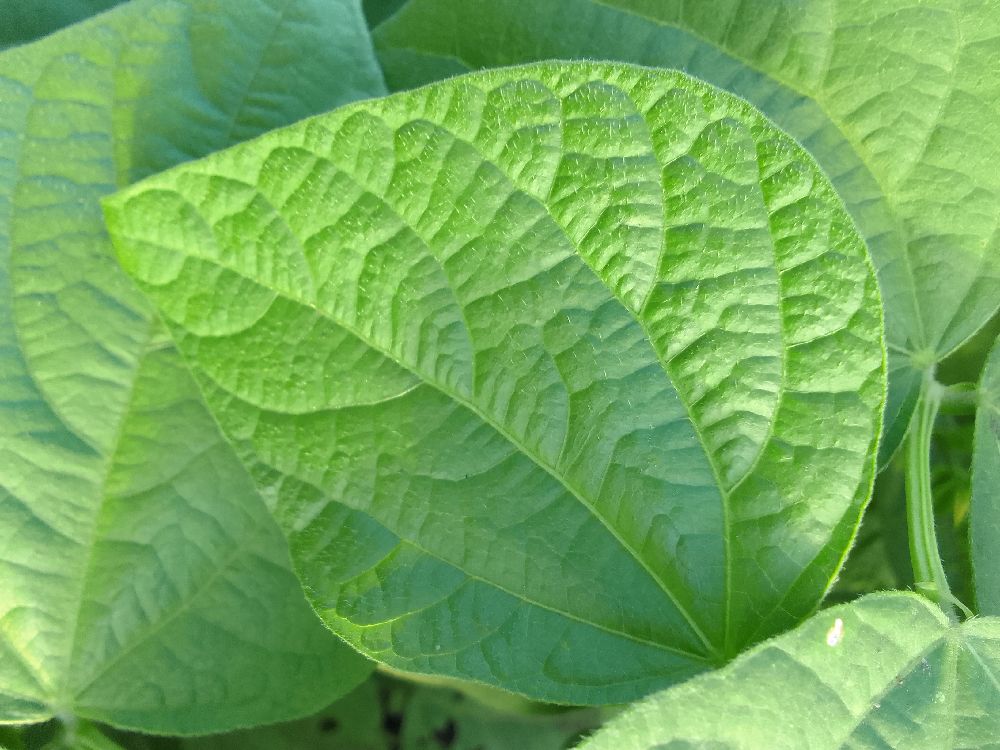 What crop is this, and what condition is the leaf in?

common bean, healthy
